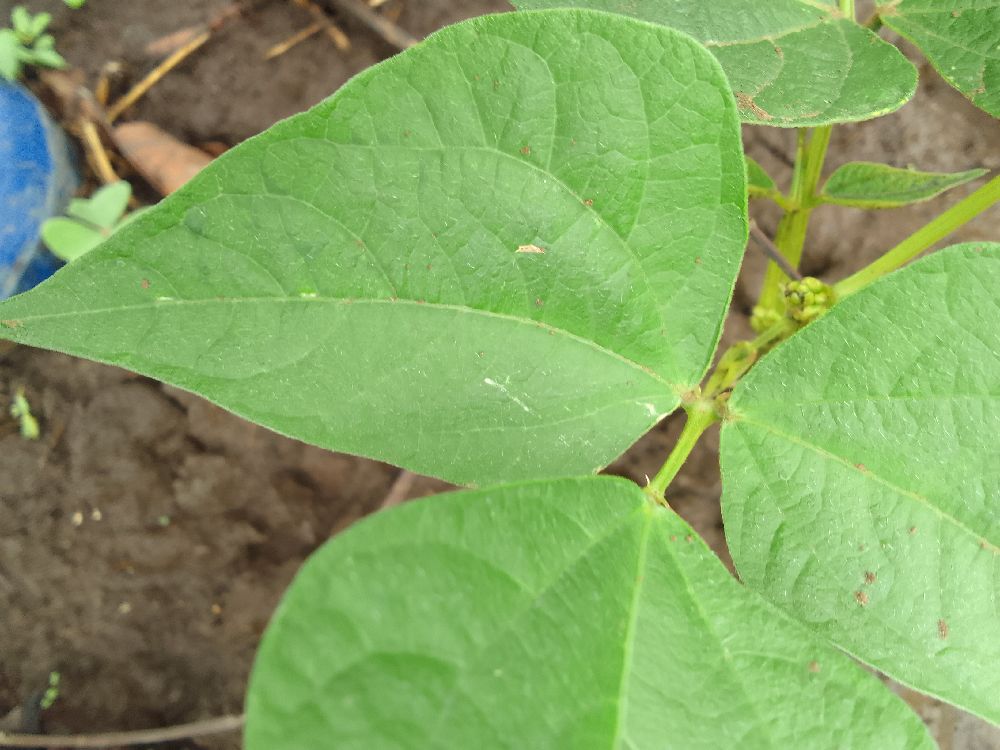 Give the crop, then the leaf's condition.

common bean, healthy
